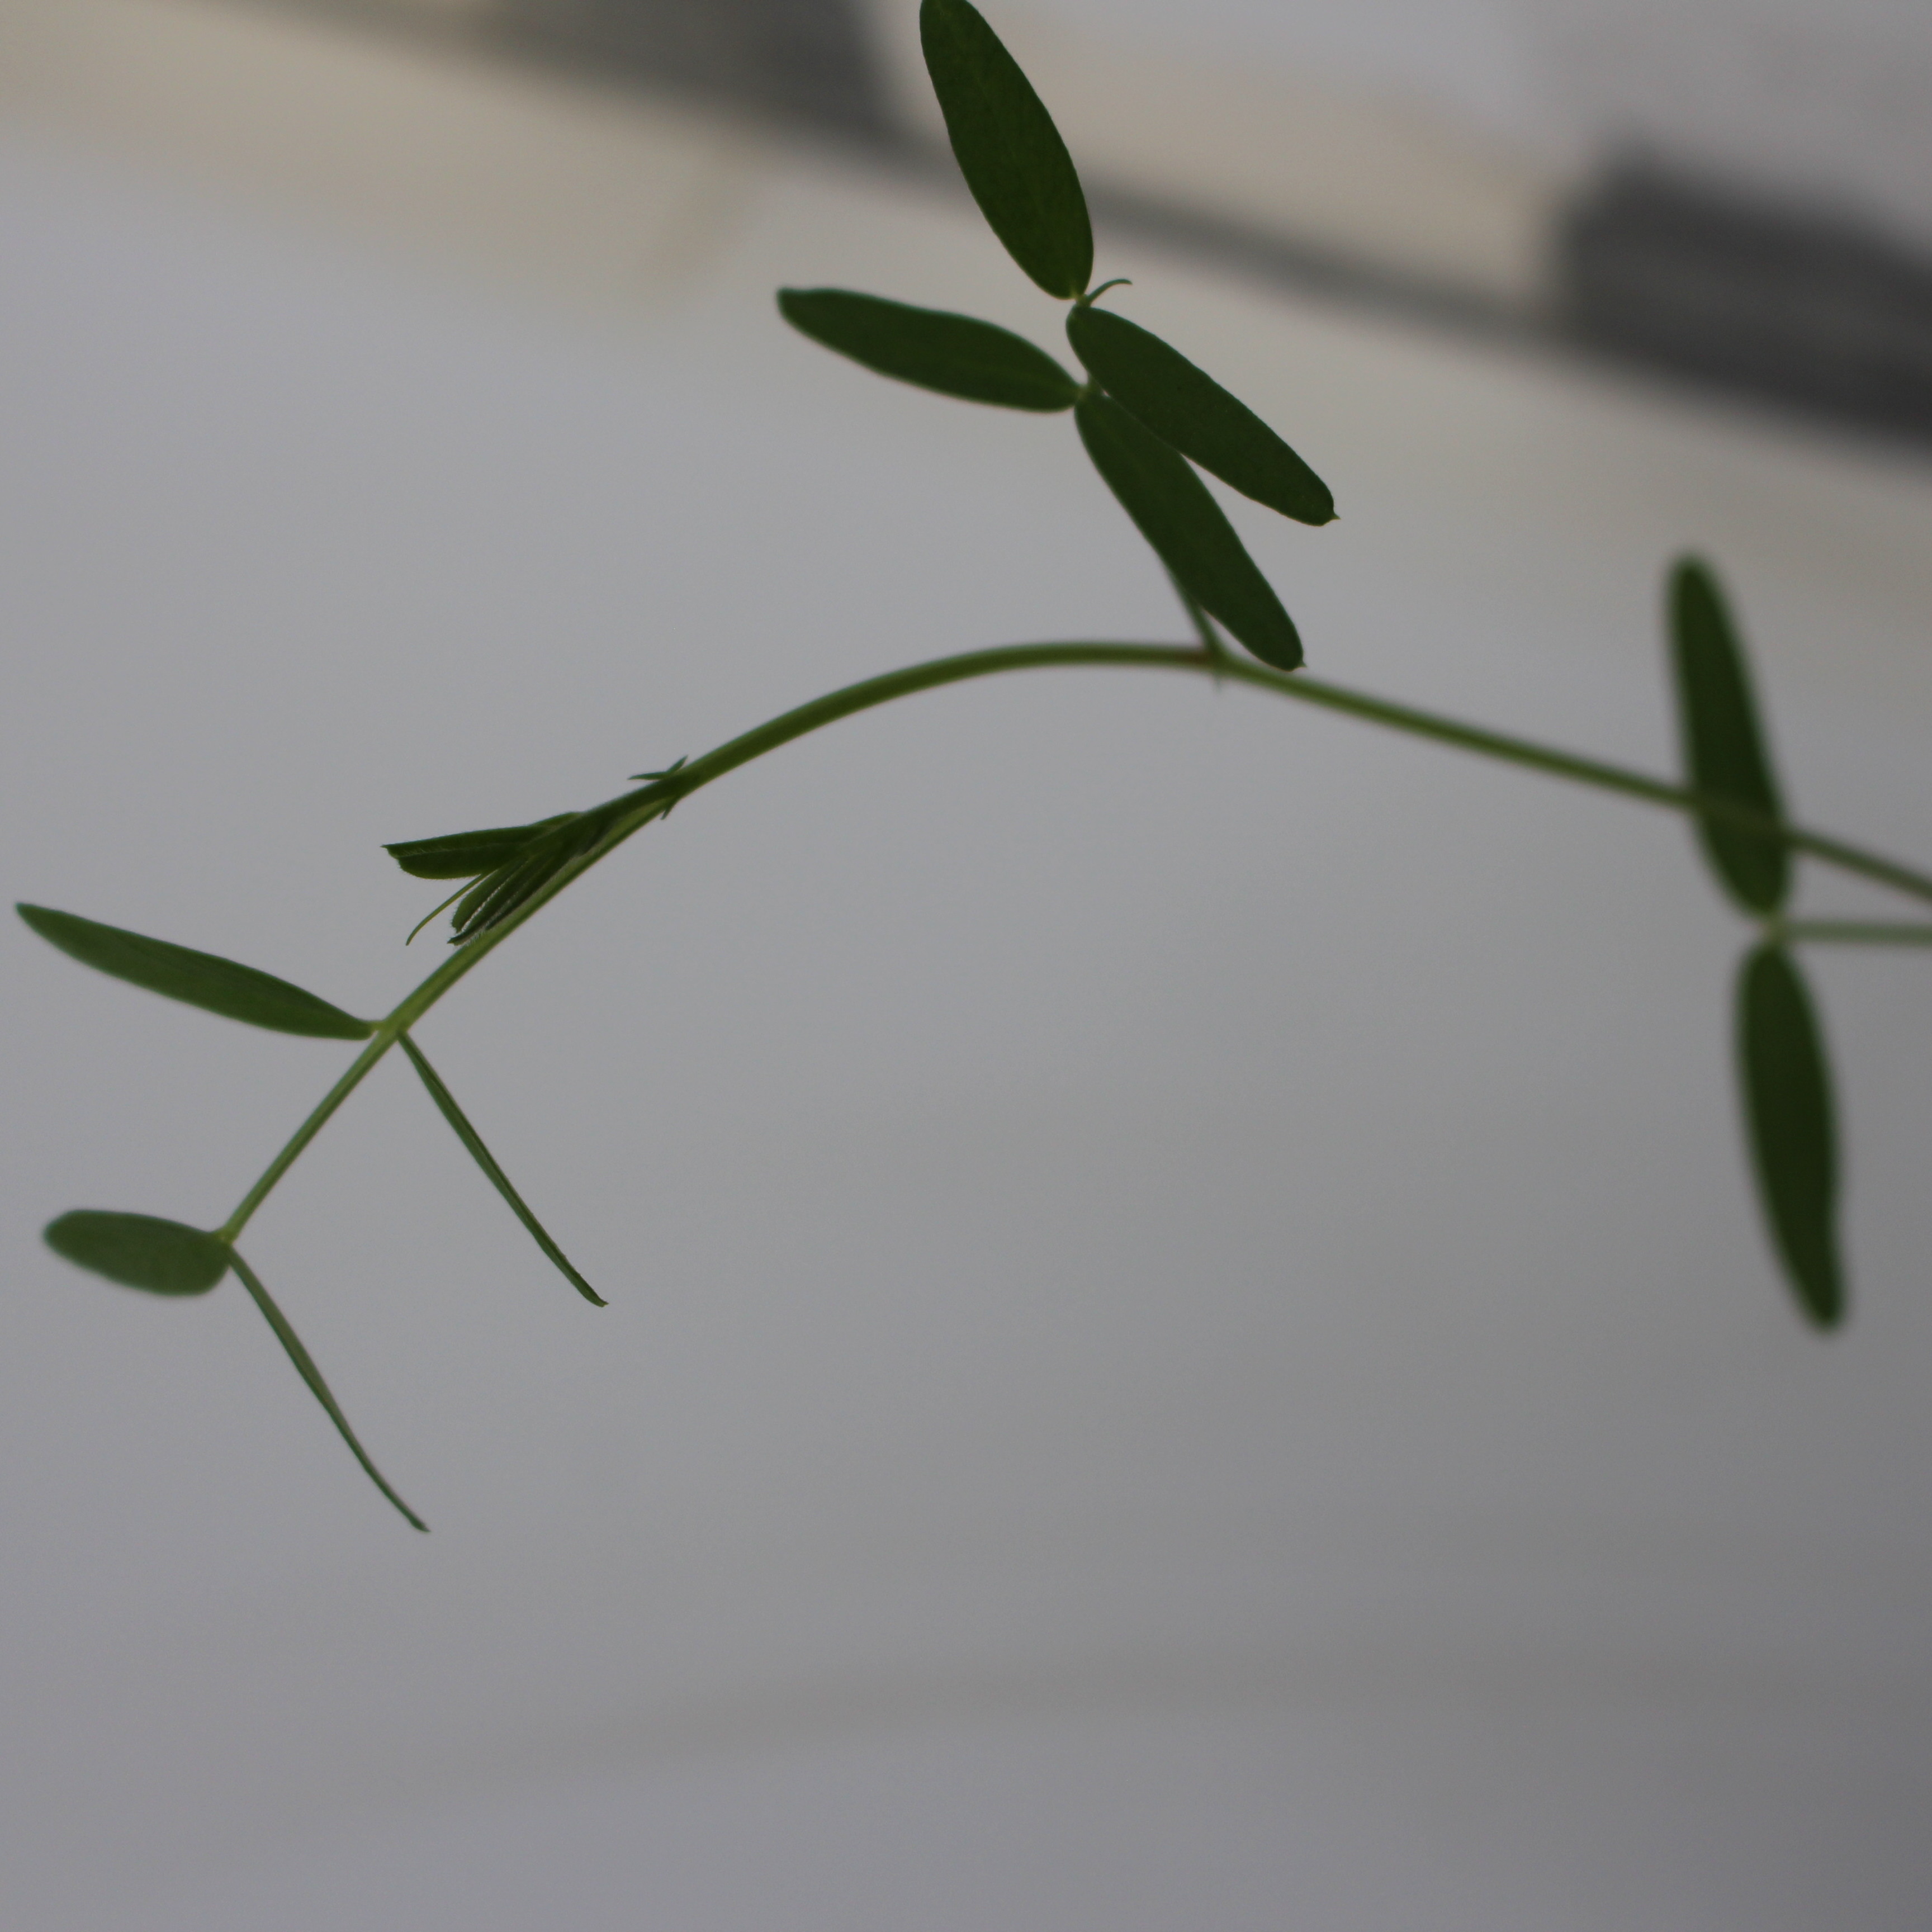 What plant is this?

Vicia sativa
